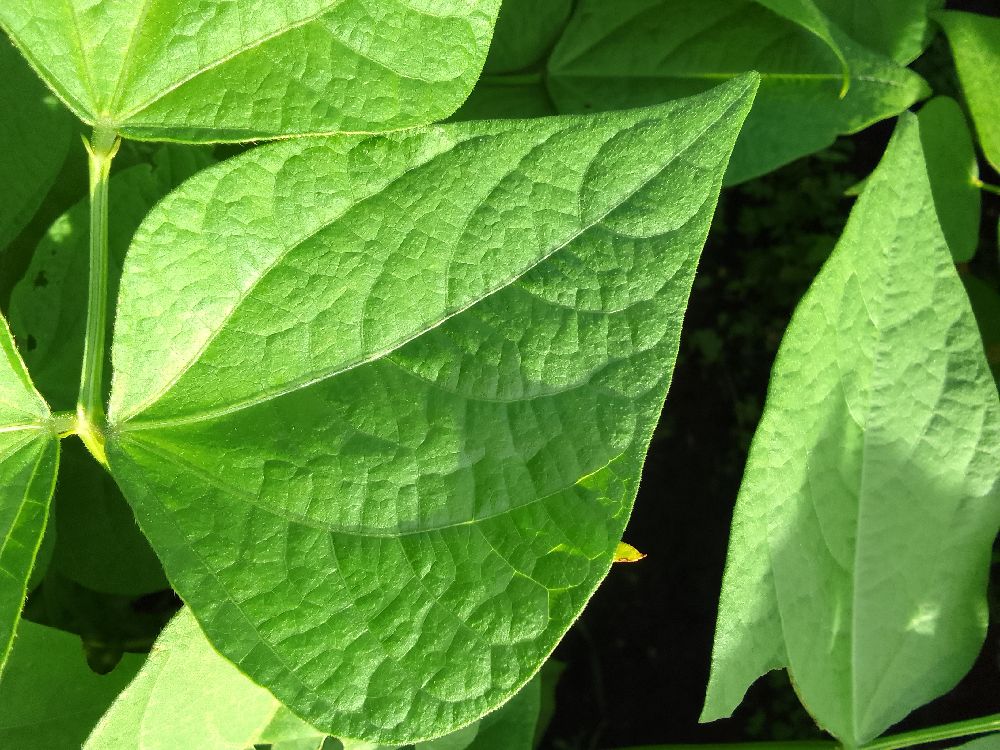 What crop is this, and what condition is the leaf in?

common bean, healthy
